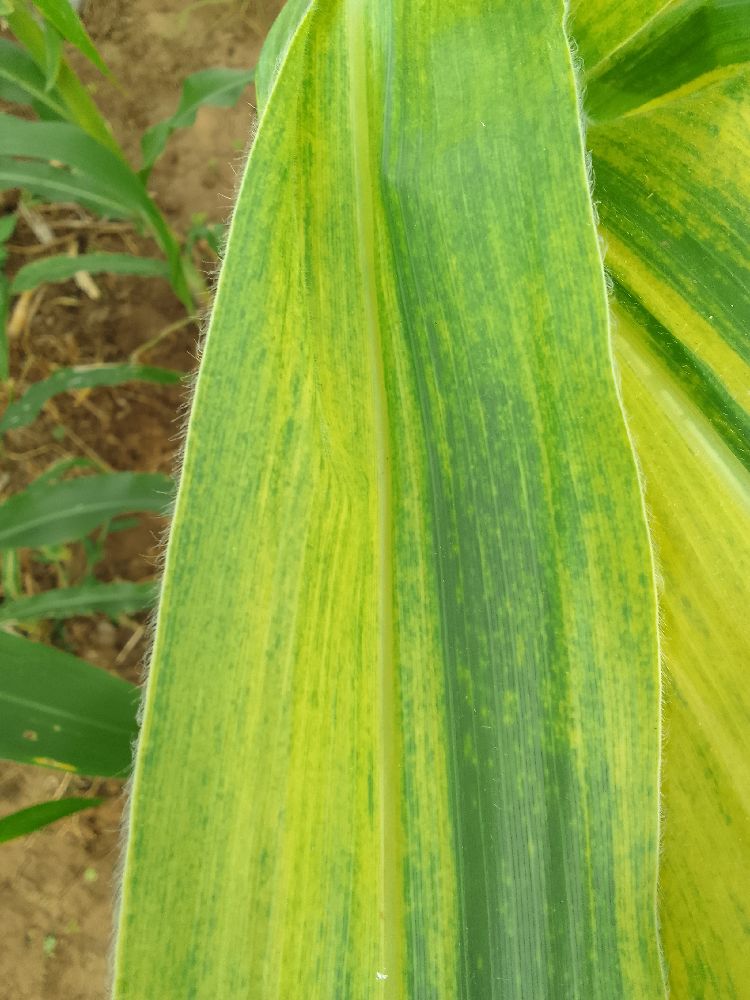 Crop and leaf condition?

maize, maize lethal necrosis
